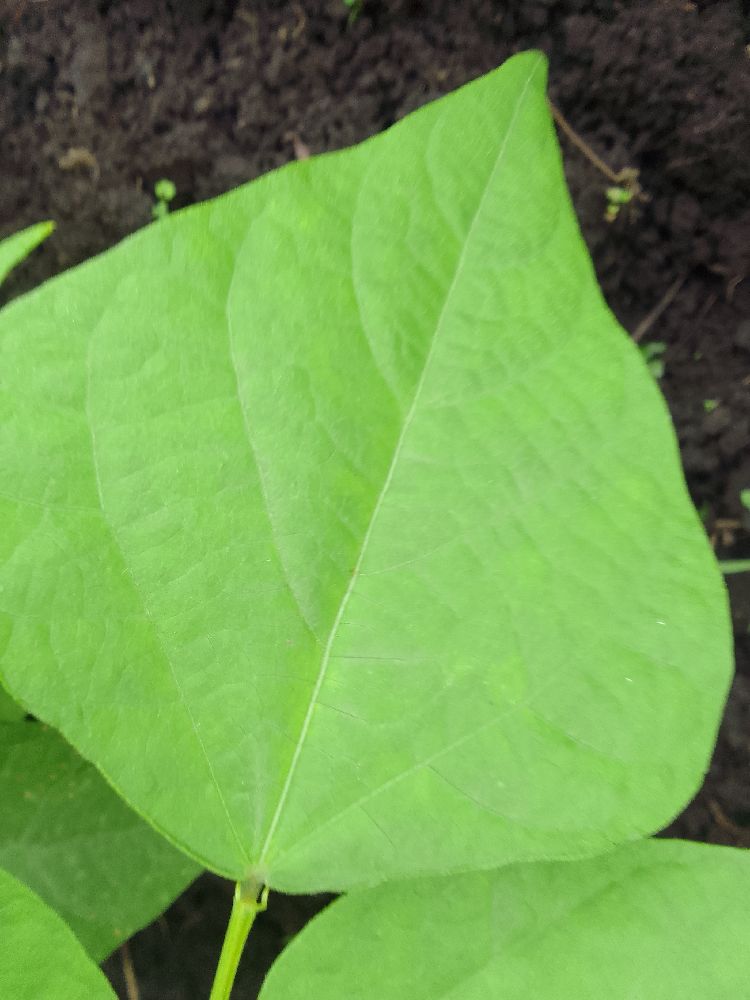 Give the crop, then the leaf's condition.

common bean, healthy
